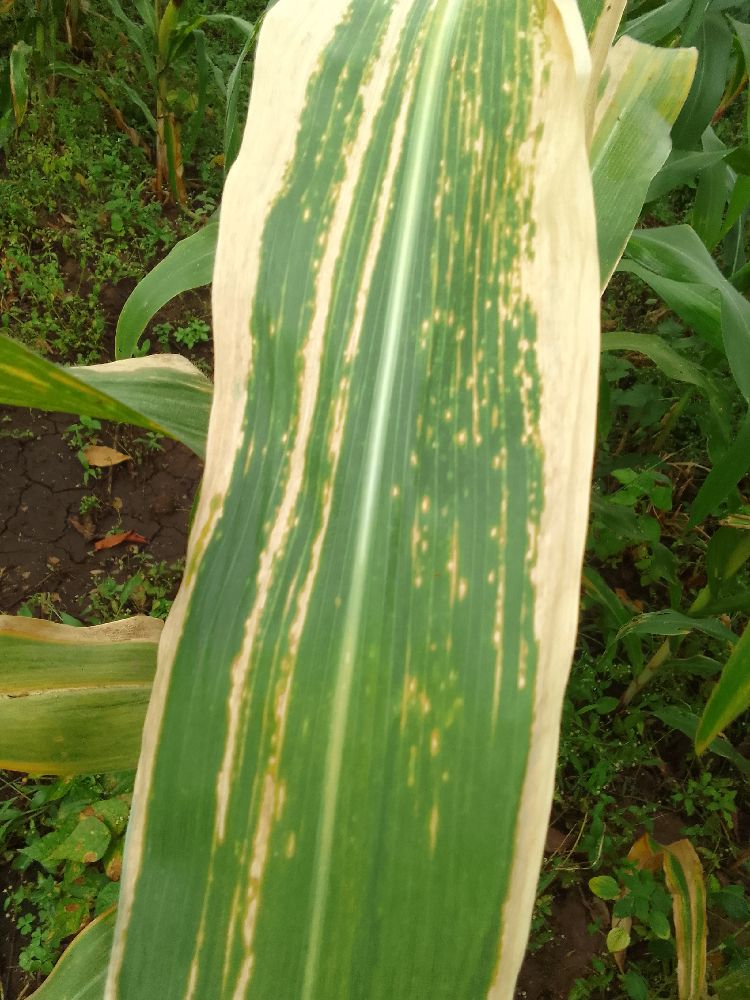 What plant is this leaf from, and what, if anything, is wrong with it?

maize, maize lethal necrosis
